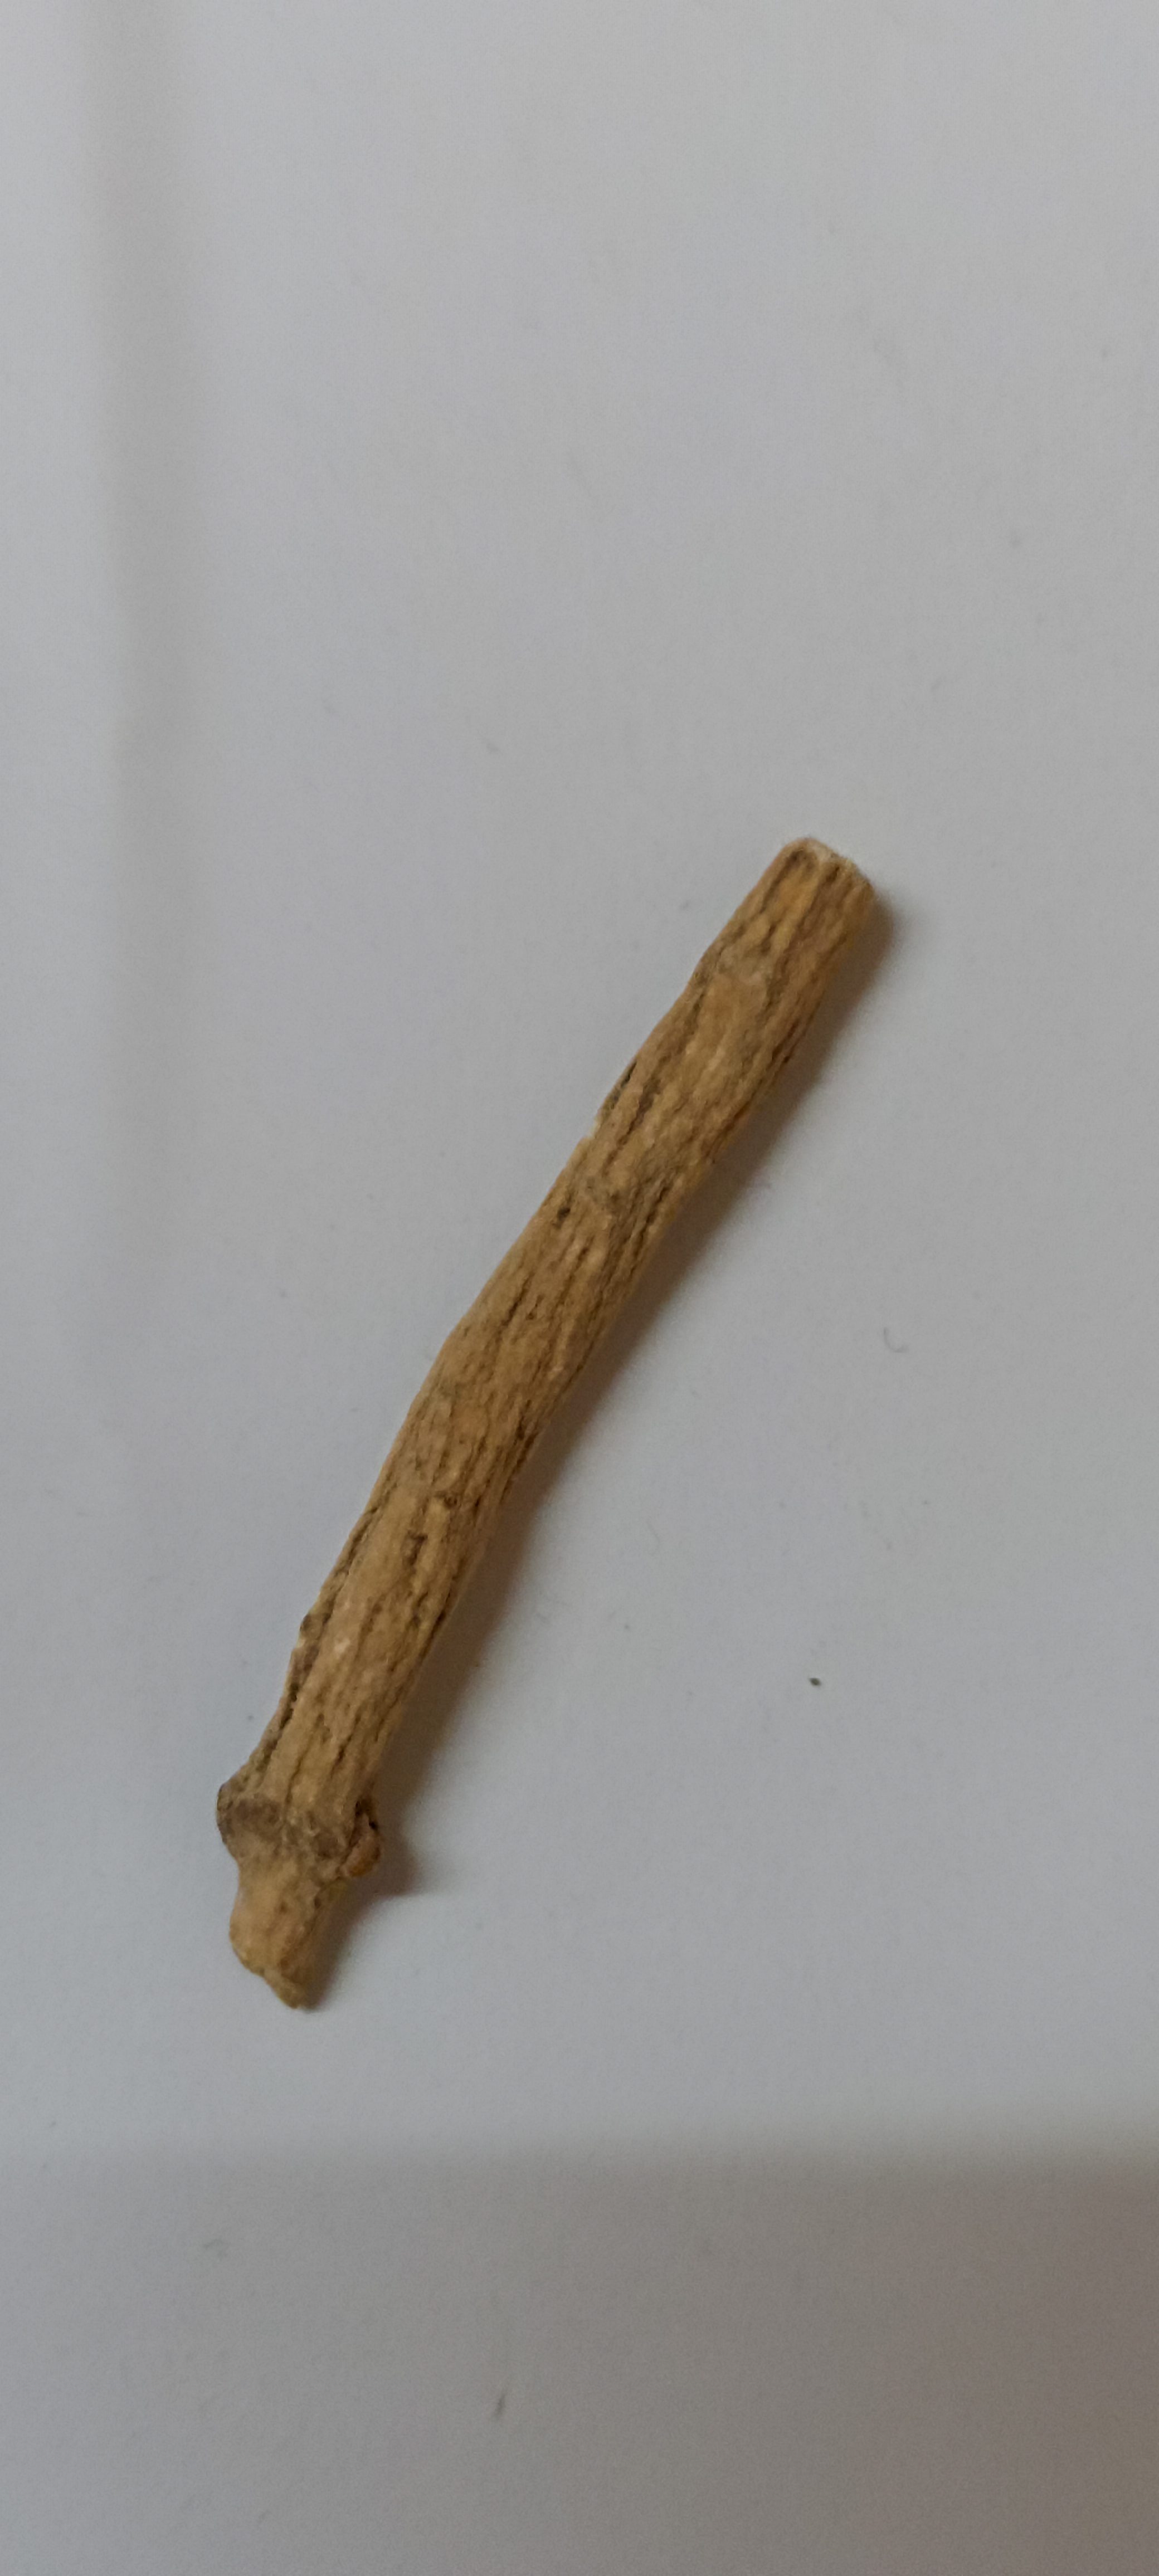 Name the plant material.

ashwagandha
